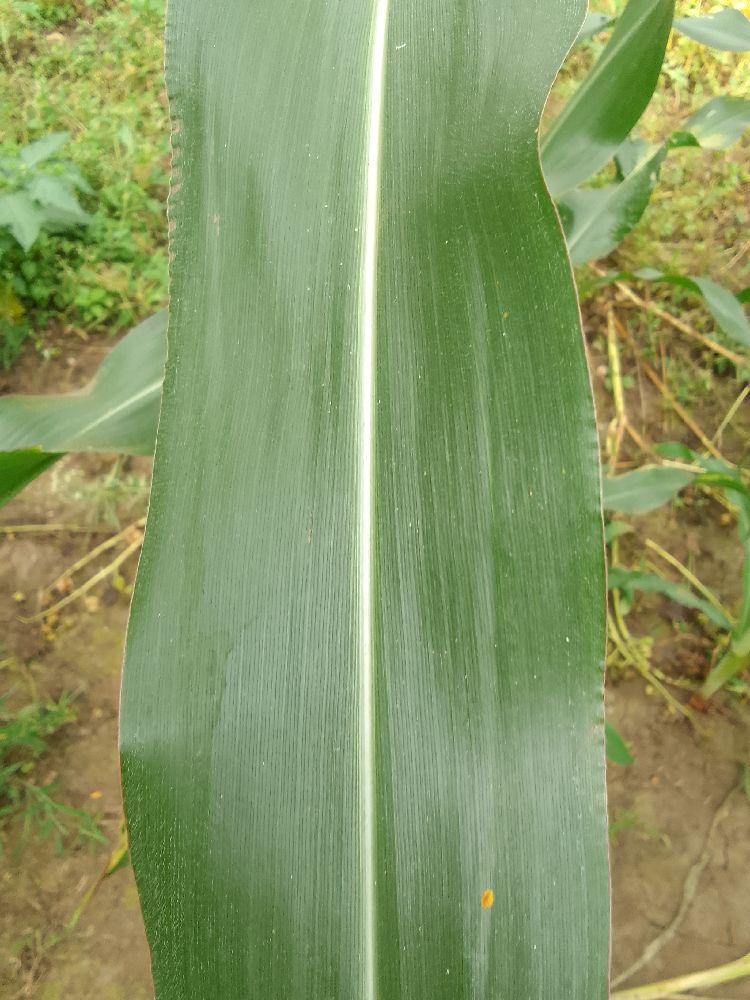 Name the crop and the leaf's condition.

maize, healthy
